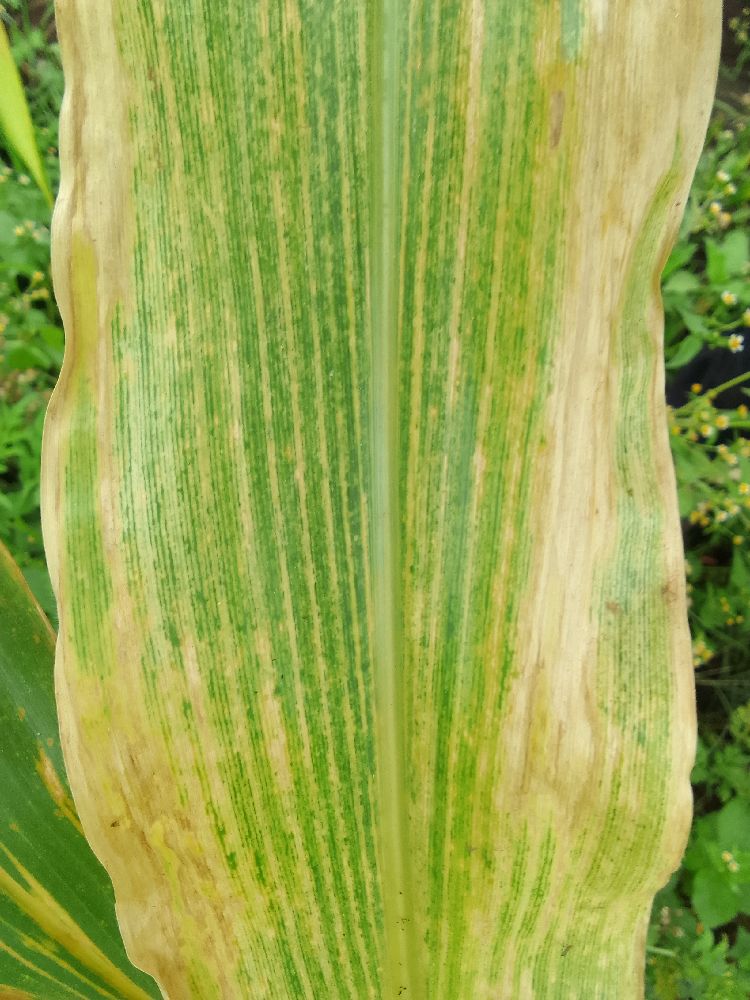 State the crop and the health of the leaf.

maize, maize lethal necrosis
